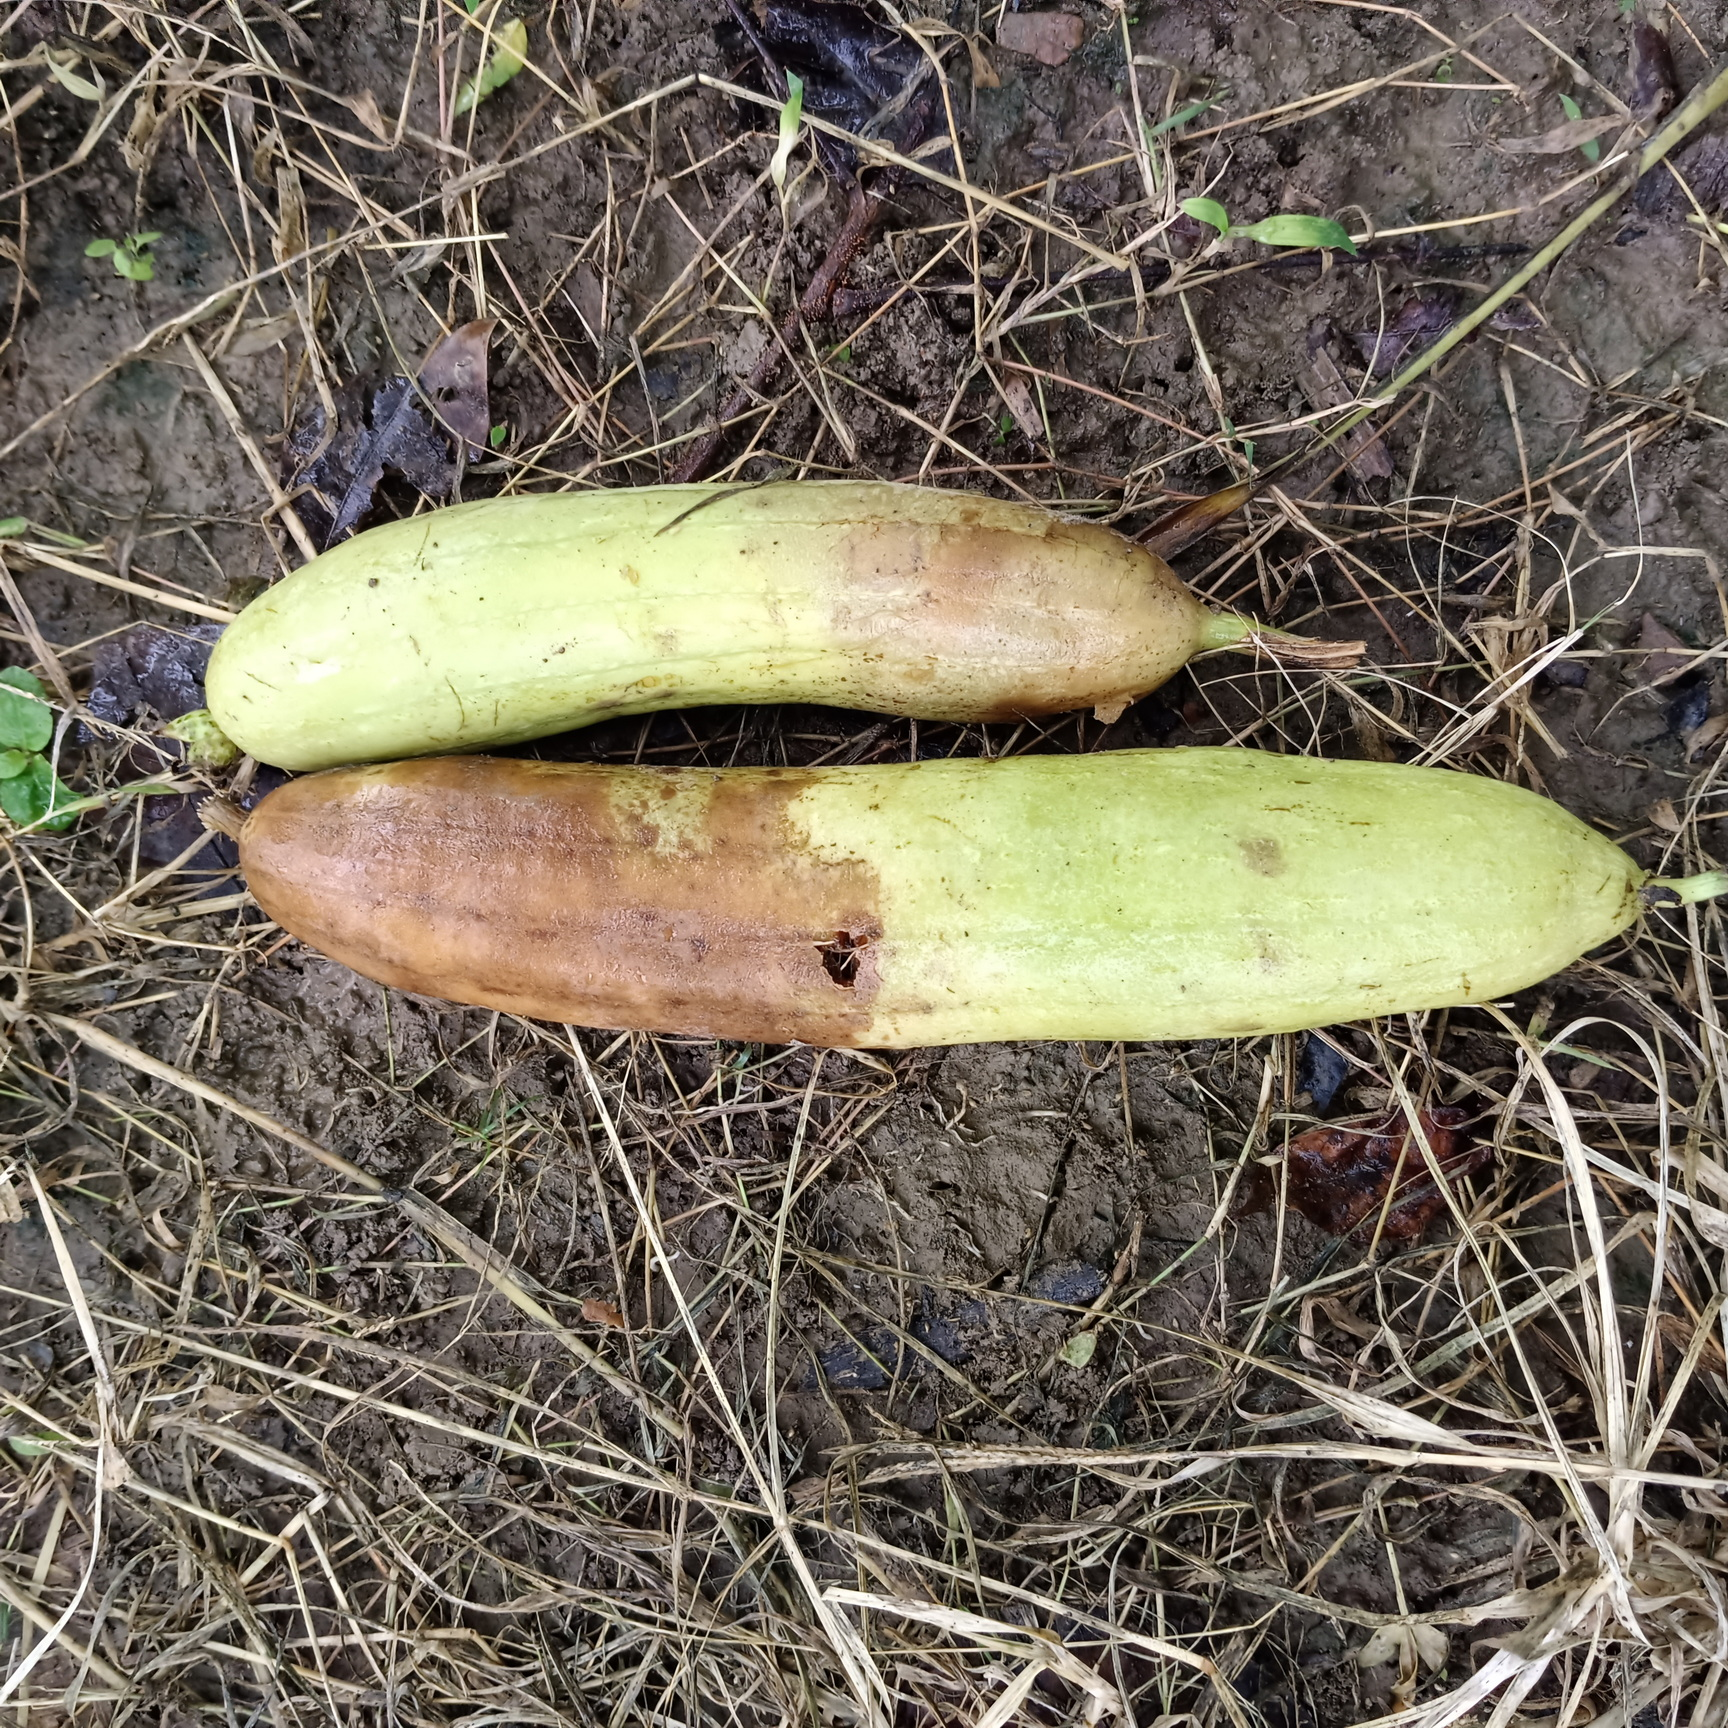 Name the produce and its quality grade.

luffa, faulty
